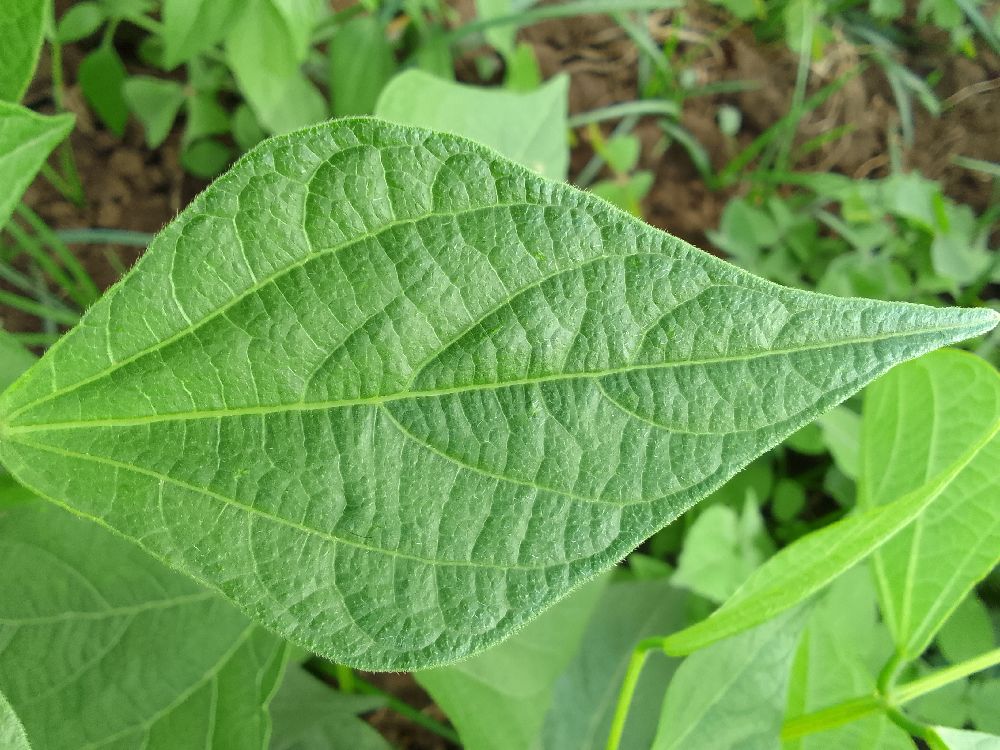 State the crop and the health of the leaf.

common bean, healthy
